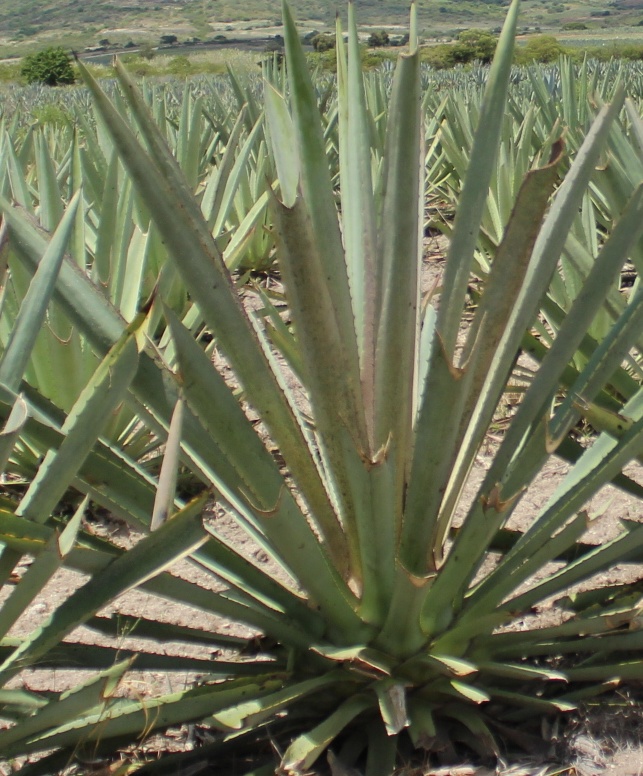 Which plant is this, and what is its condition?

agave, spotted
